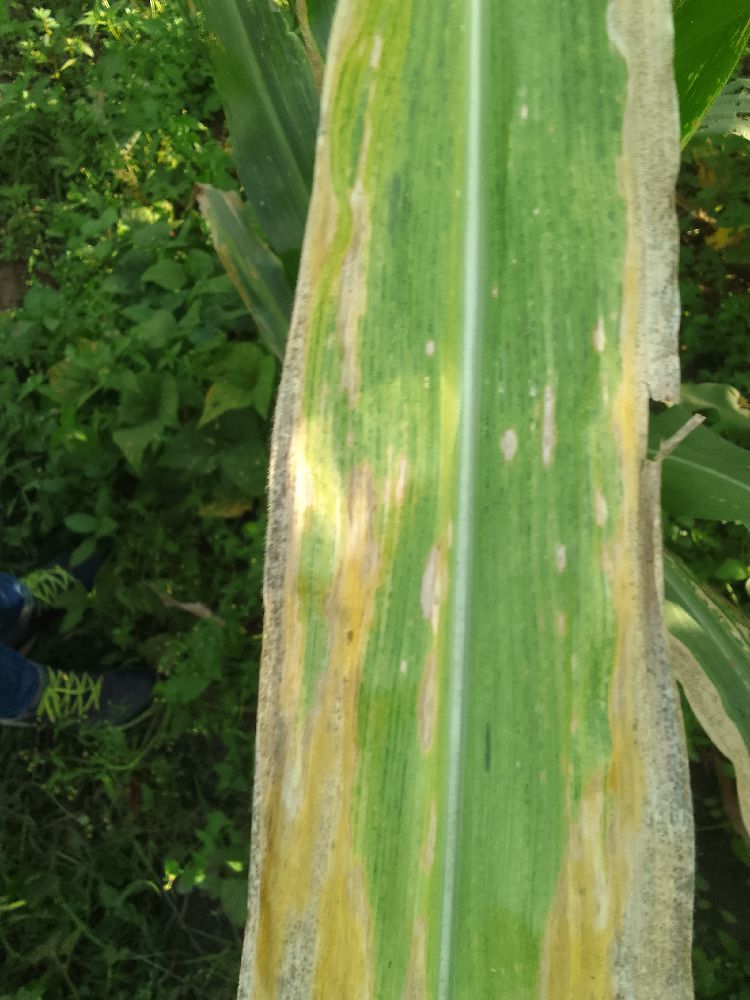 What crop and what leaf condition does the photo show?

maize, maize lethal necrosis
